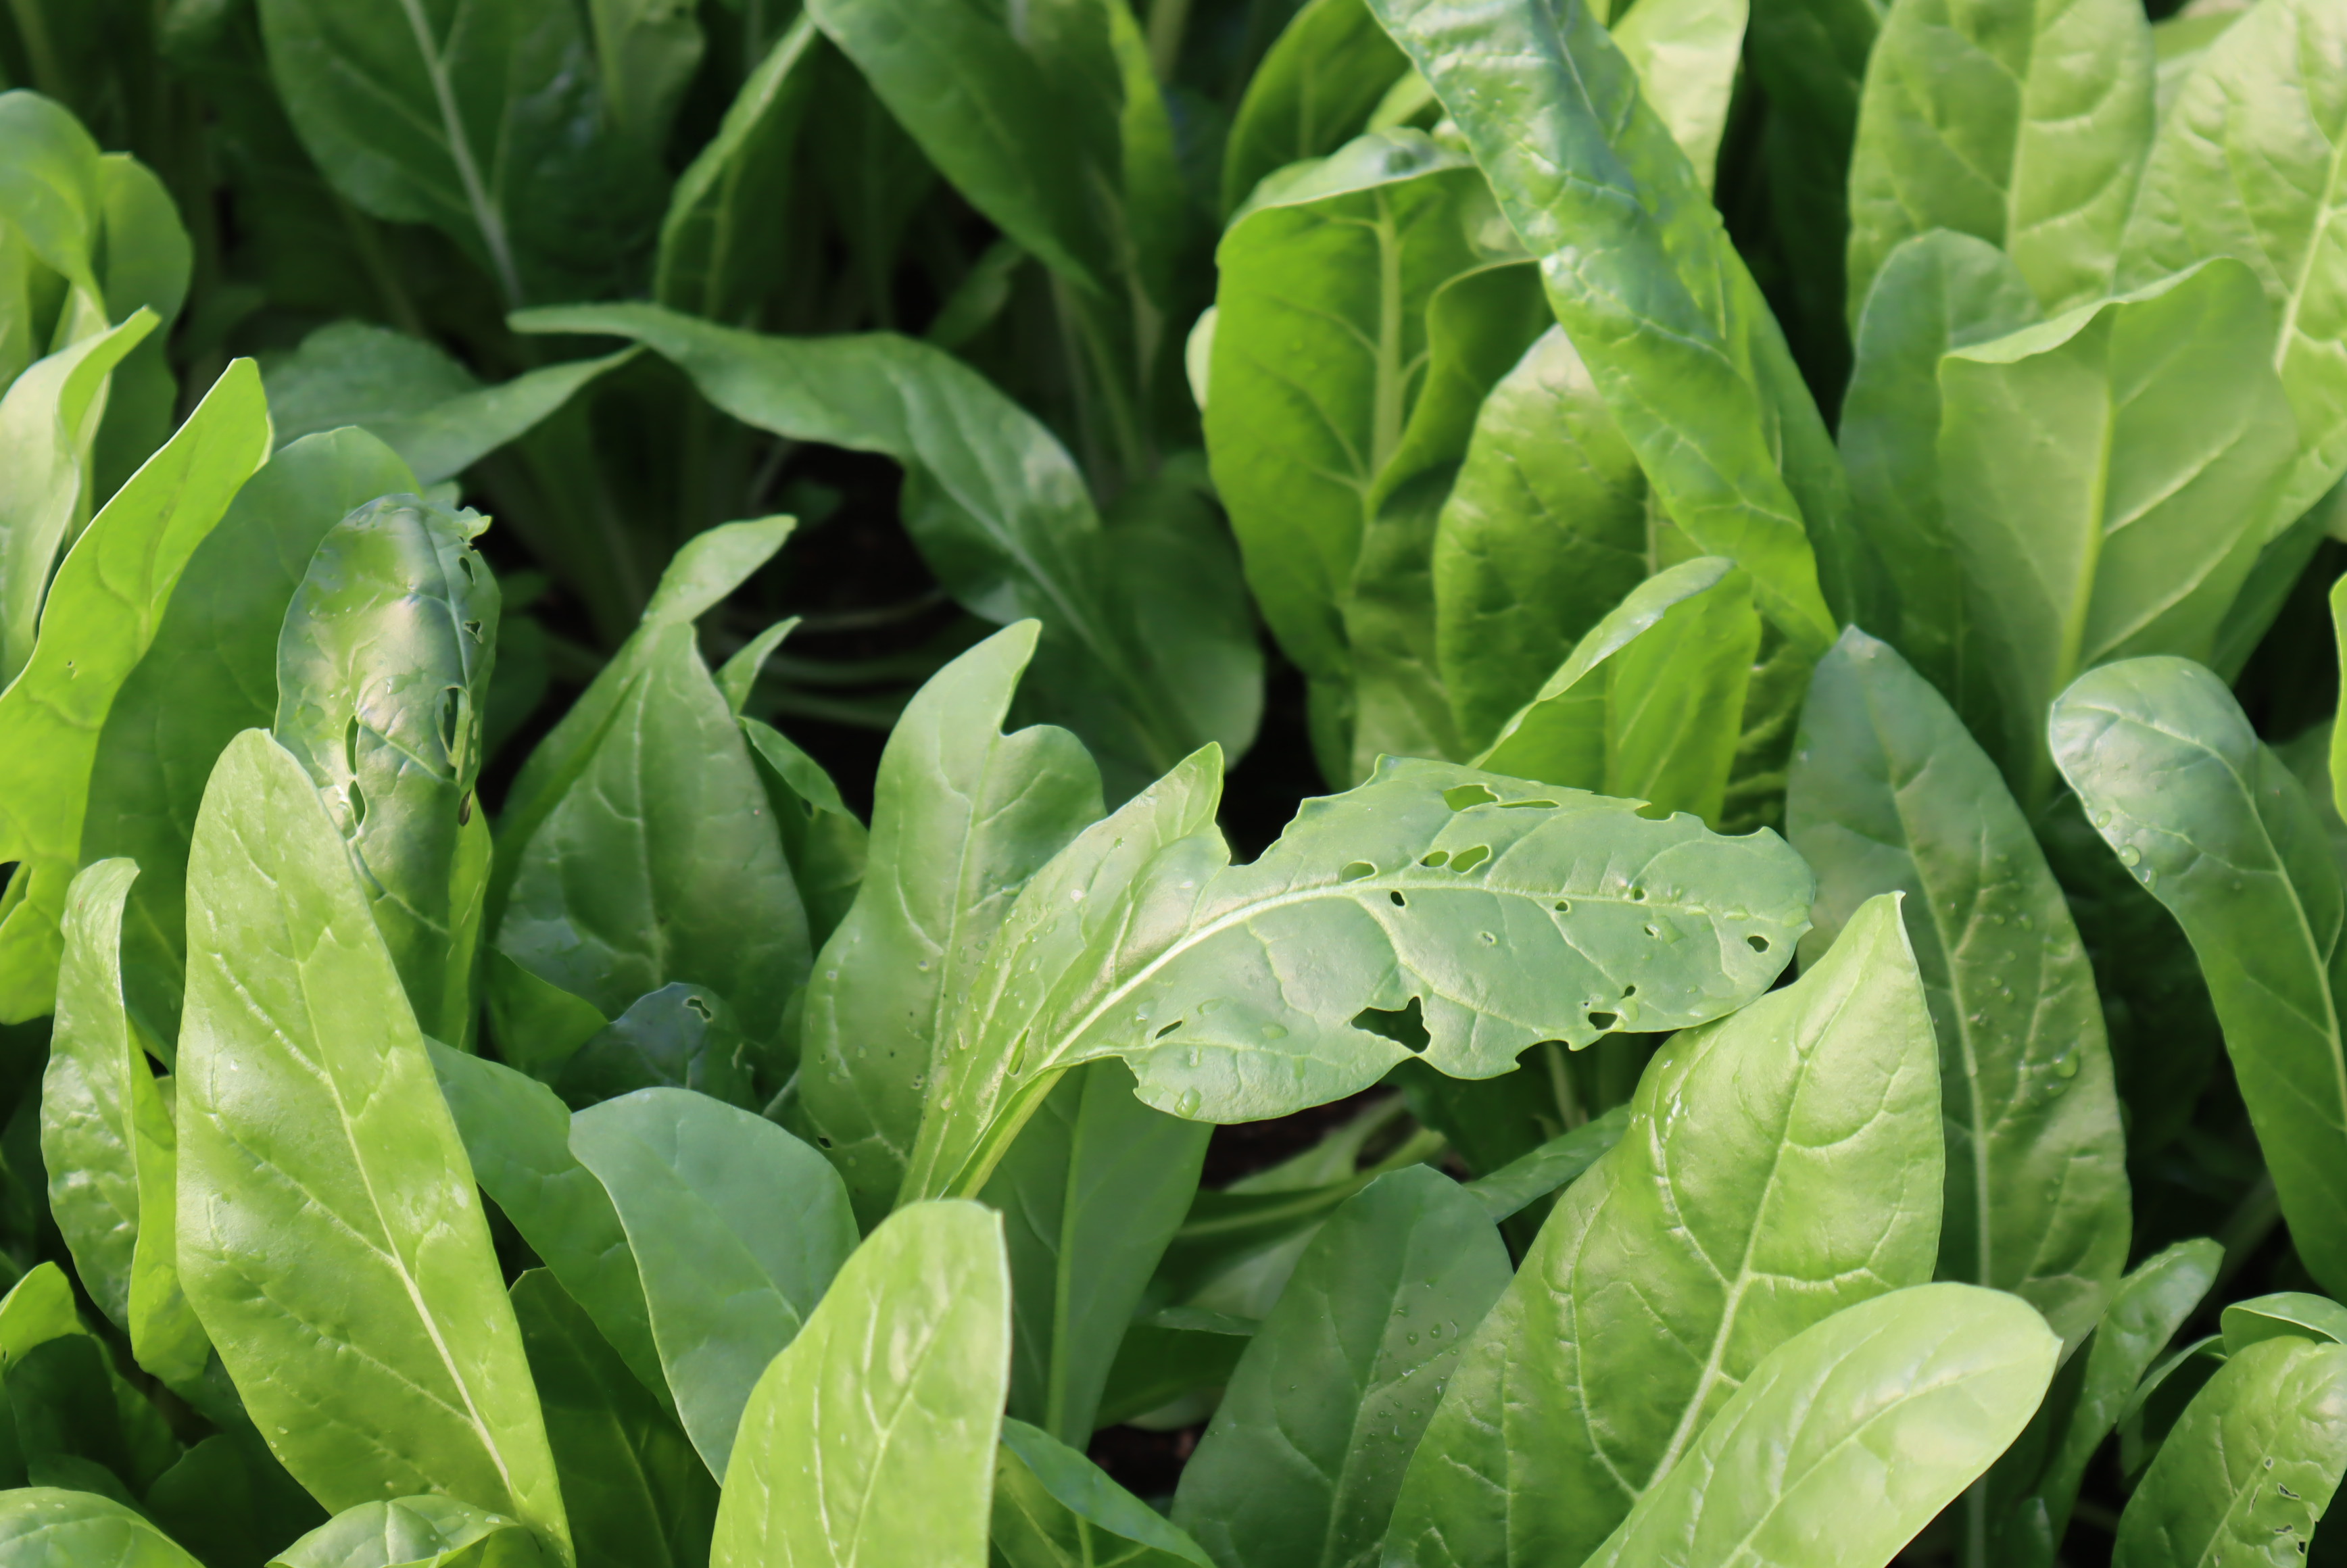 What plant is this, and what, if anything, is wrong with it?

chard, phytophagous
